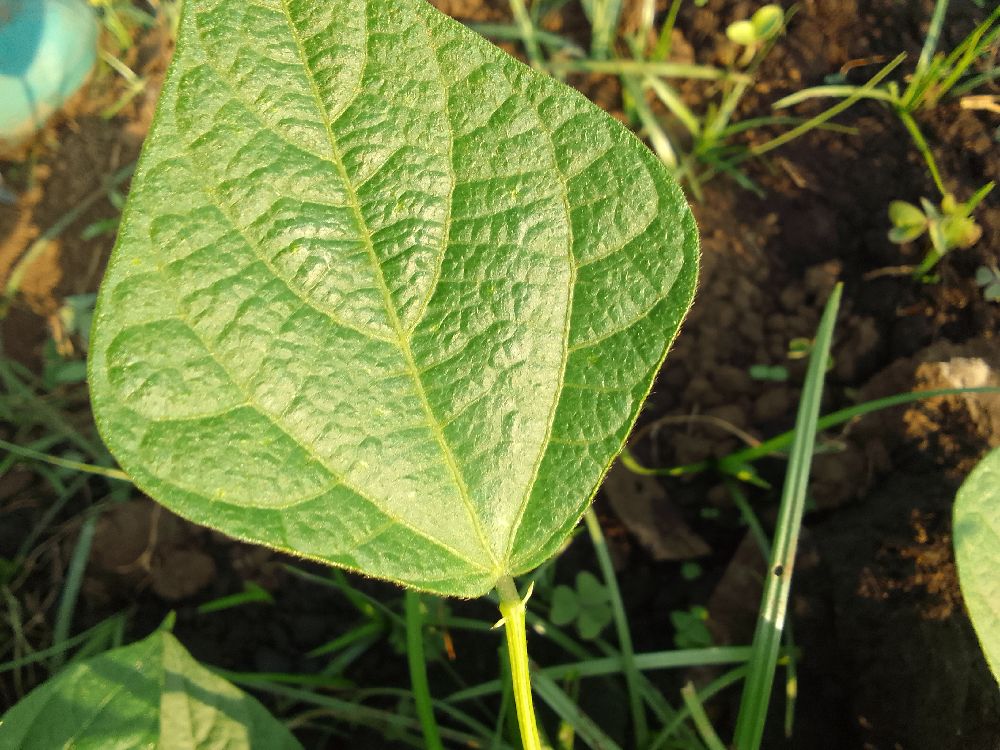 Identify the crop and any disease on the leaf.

common bean, healthy
